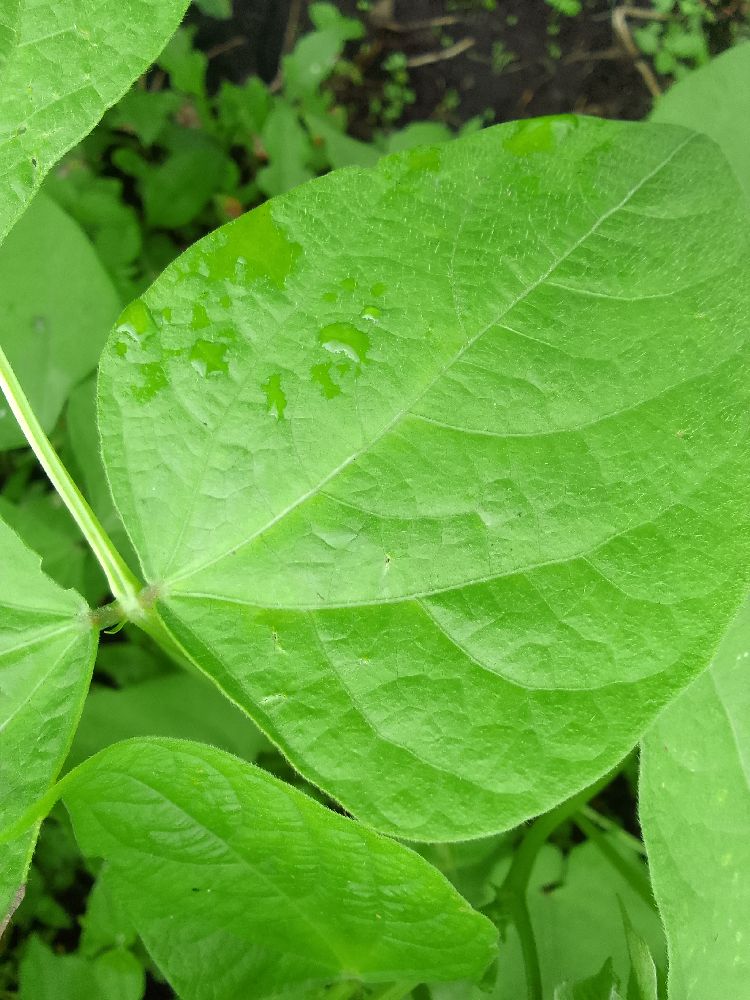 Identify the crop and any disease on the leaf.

common bean, healthy
